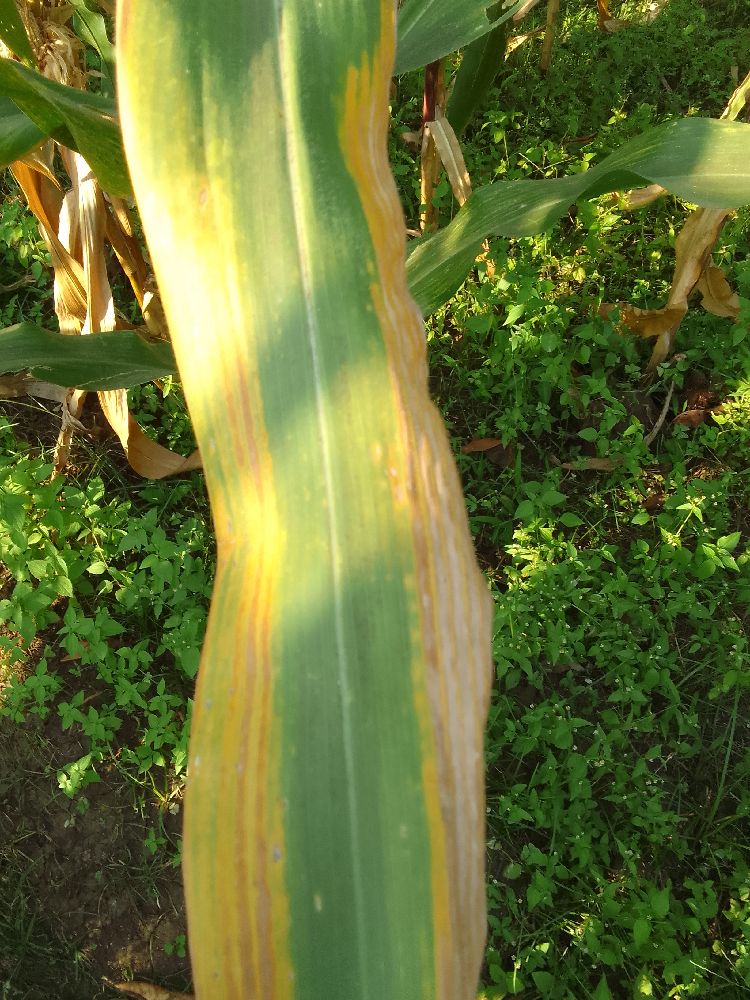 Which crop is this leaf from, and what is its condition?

maize, maize lethal necrosis
